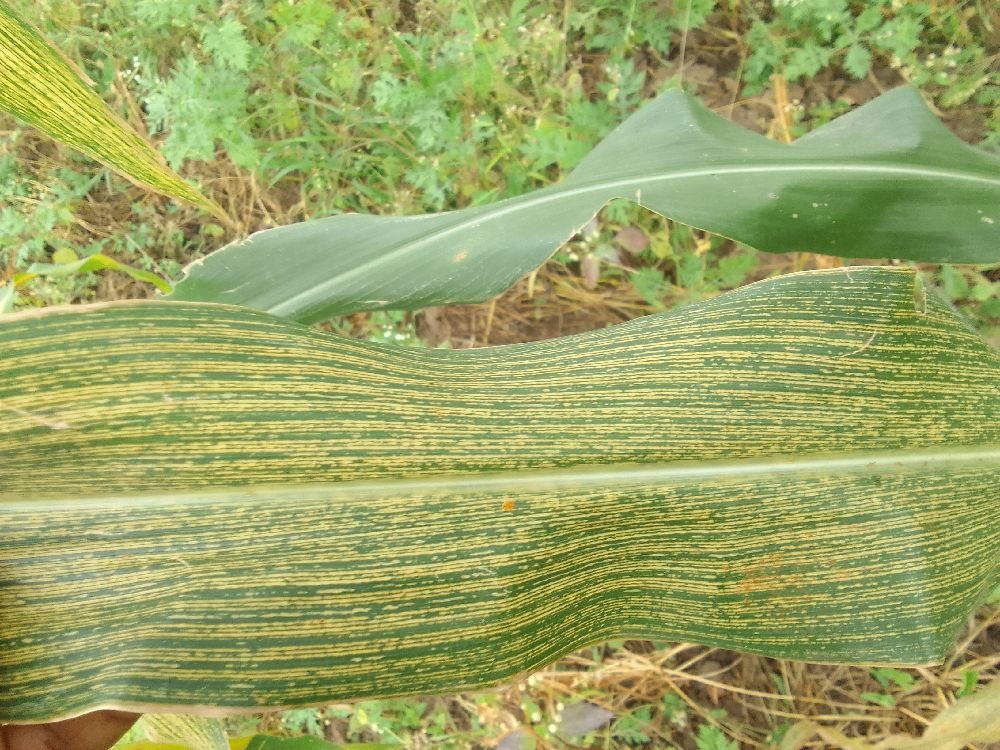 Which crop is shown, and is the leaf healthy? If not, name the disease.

maize, maize streak virus
